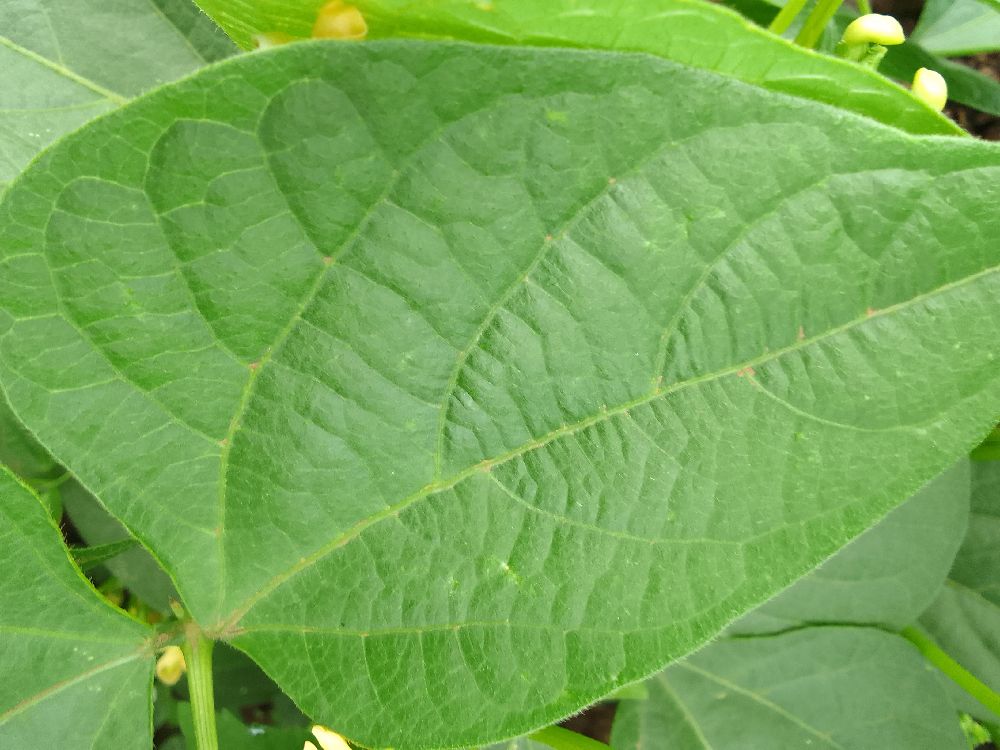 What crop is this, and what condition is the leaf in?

common bean, healthy
